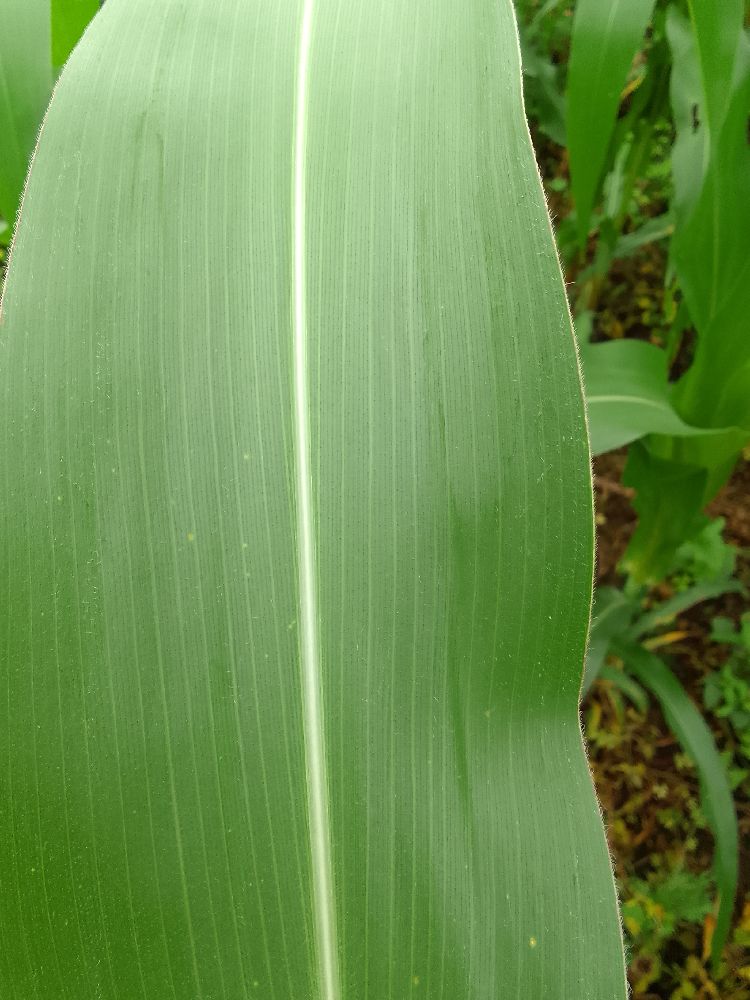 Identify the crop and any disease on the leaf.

maize, healthy
